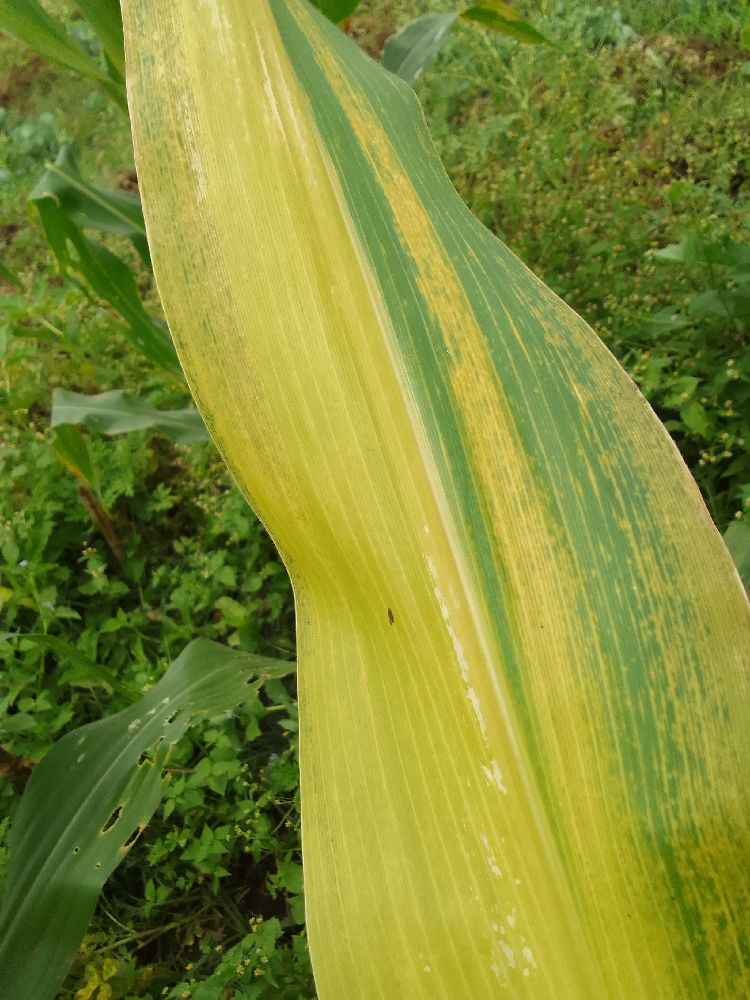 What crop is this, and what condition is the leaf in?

maize, maize lethal necrosis
